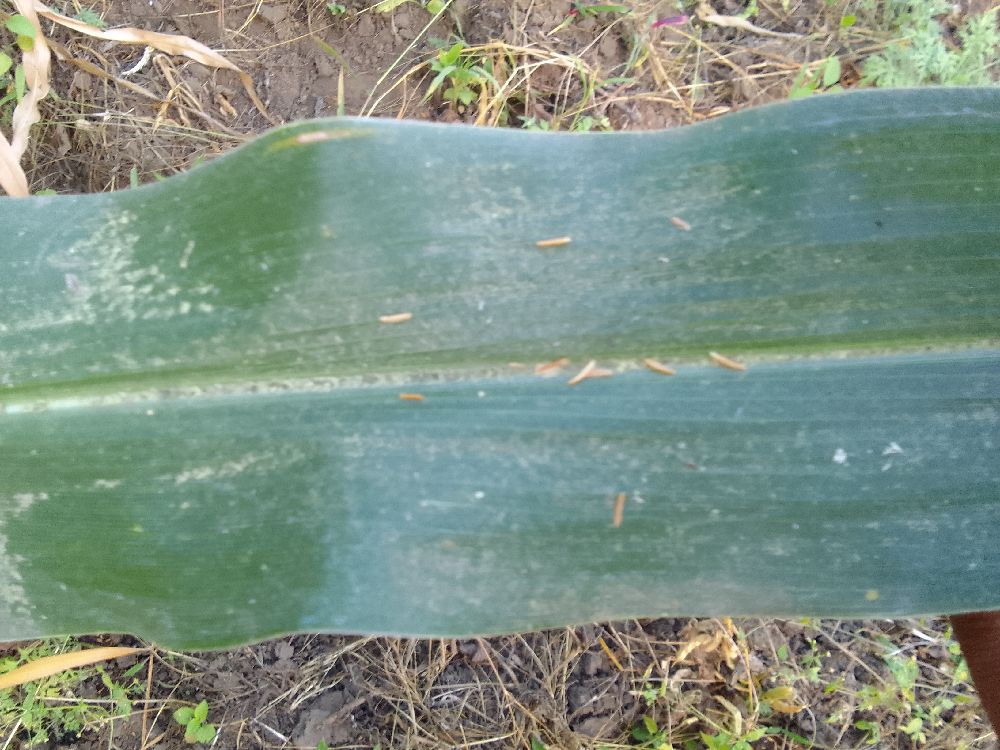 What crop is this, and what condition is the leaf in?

maize, healthy
